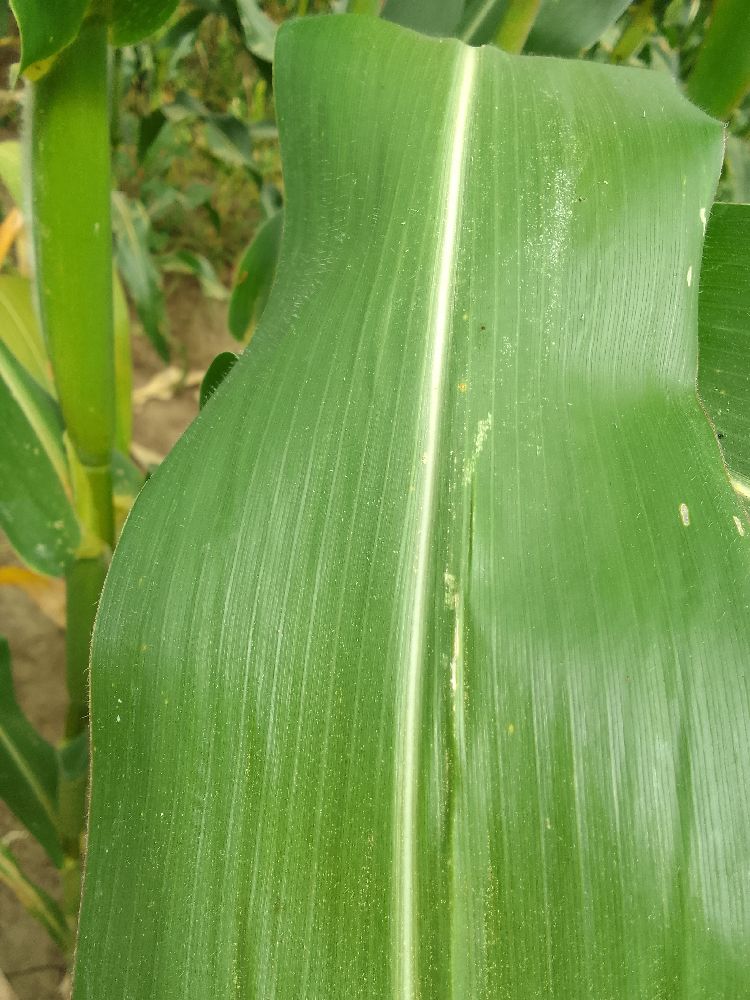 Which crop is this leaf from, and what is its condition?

maize, healthy
